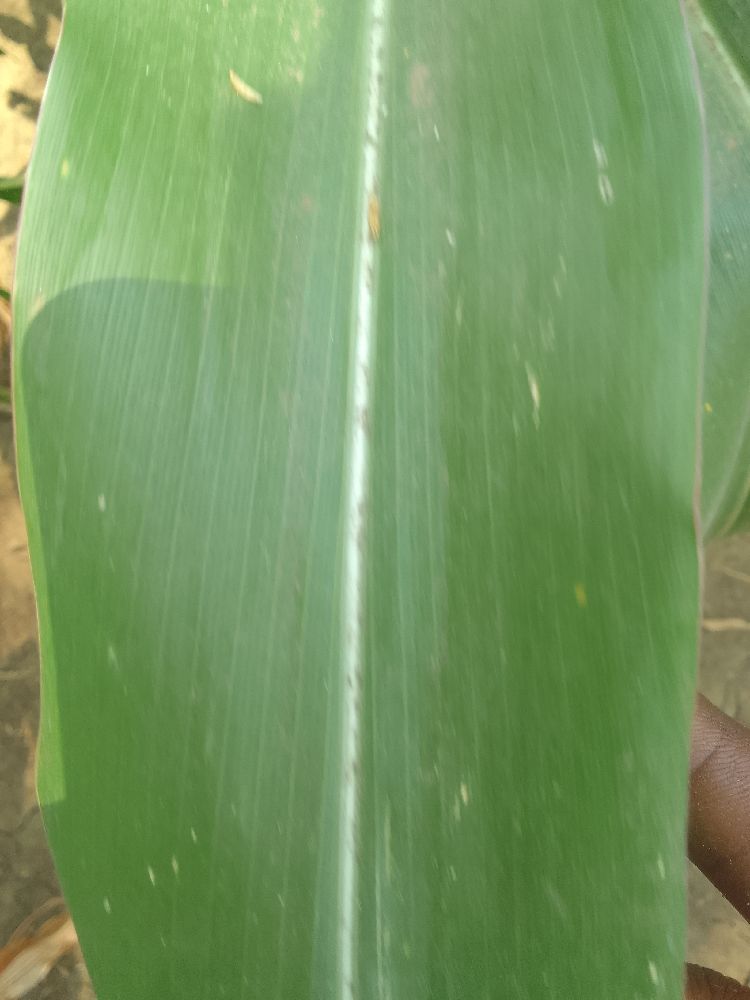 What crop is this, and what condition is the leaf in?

maize, healthy
